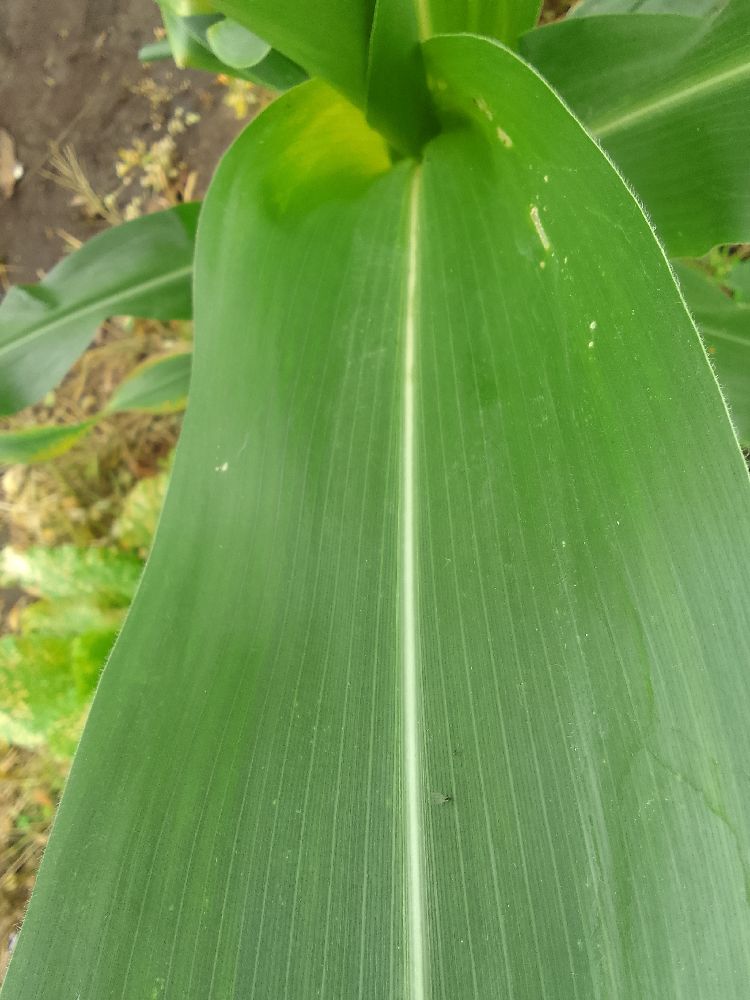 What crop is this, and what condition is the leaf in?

maize, healthy
